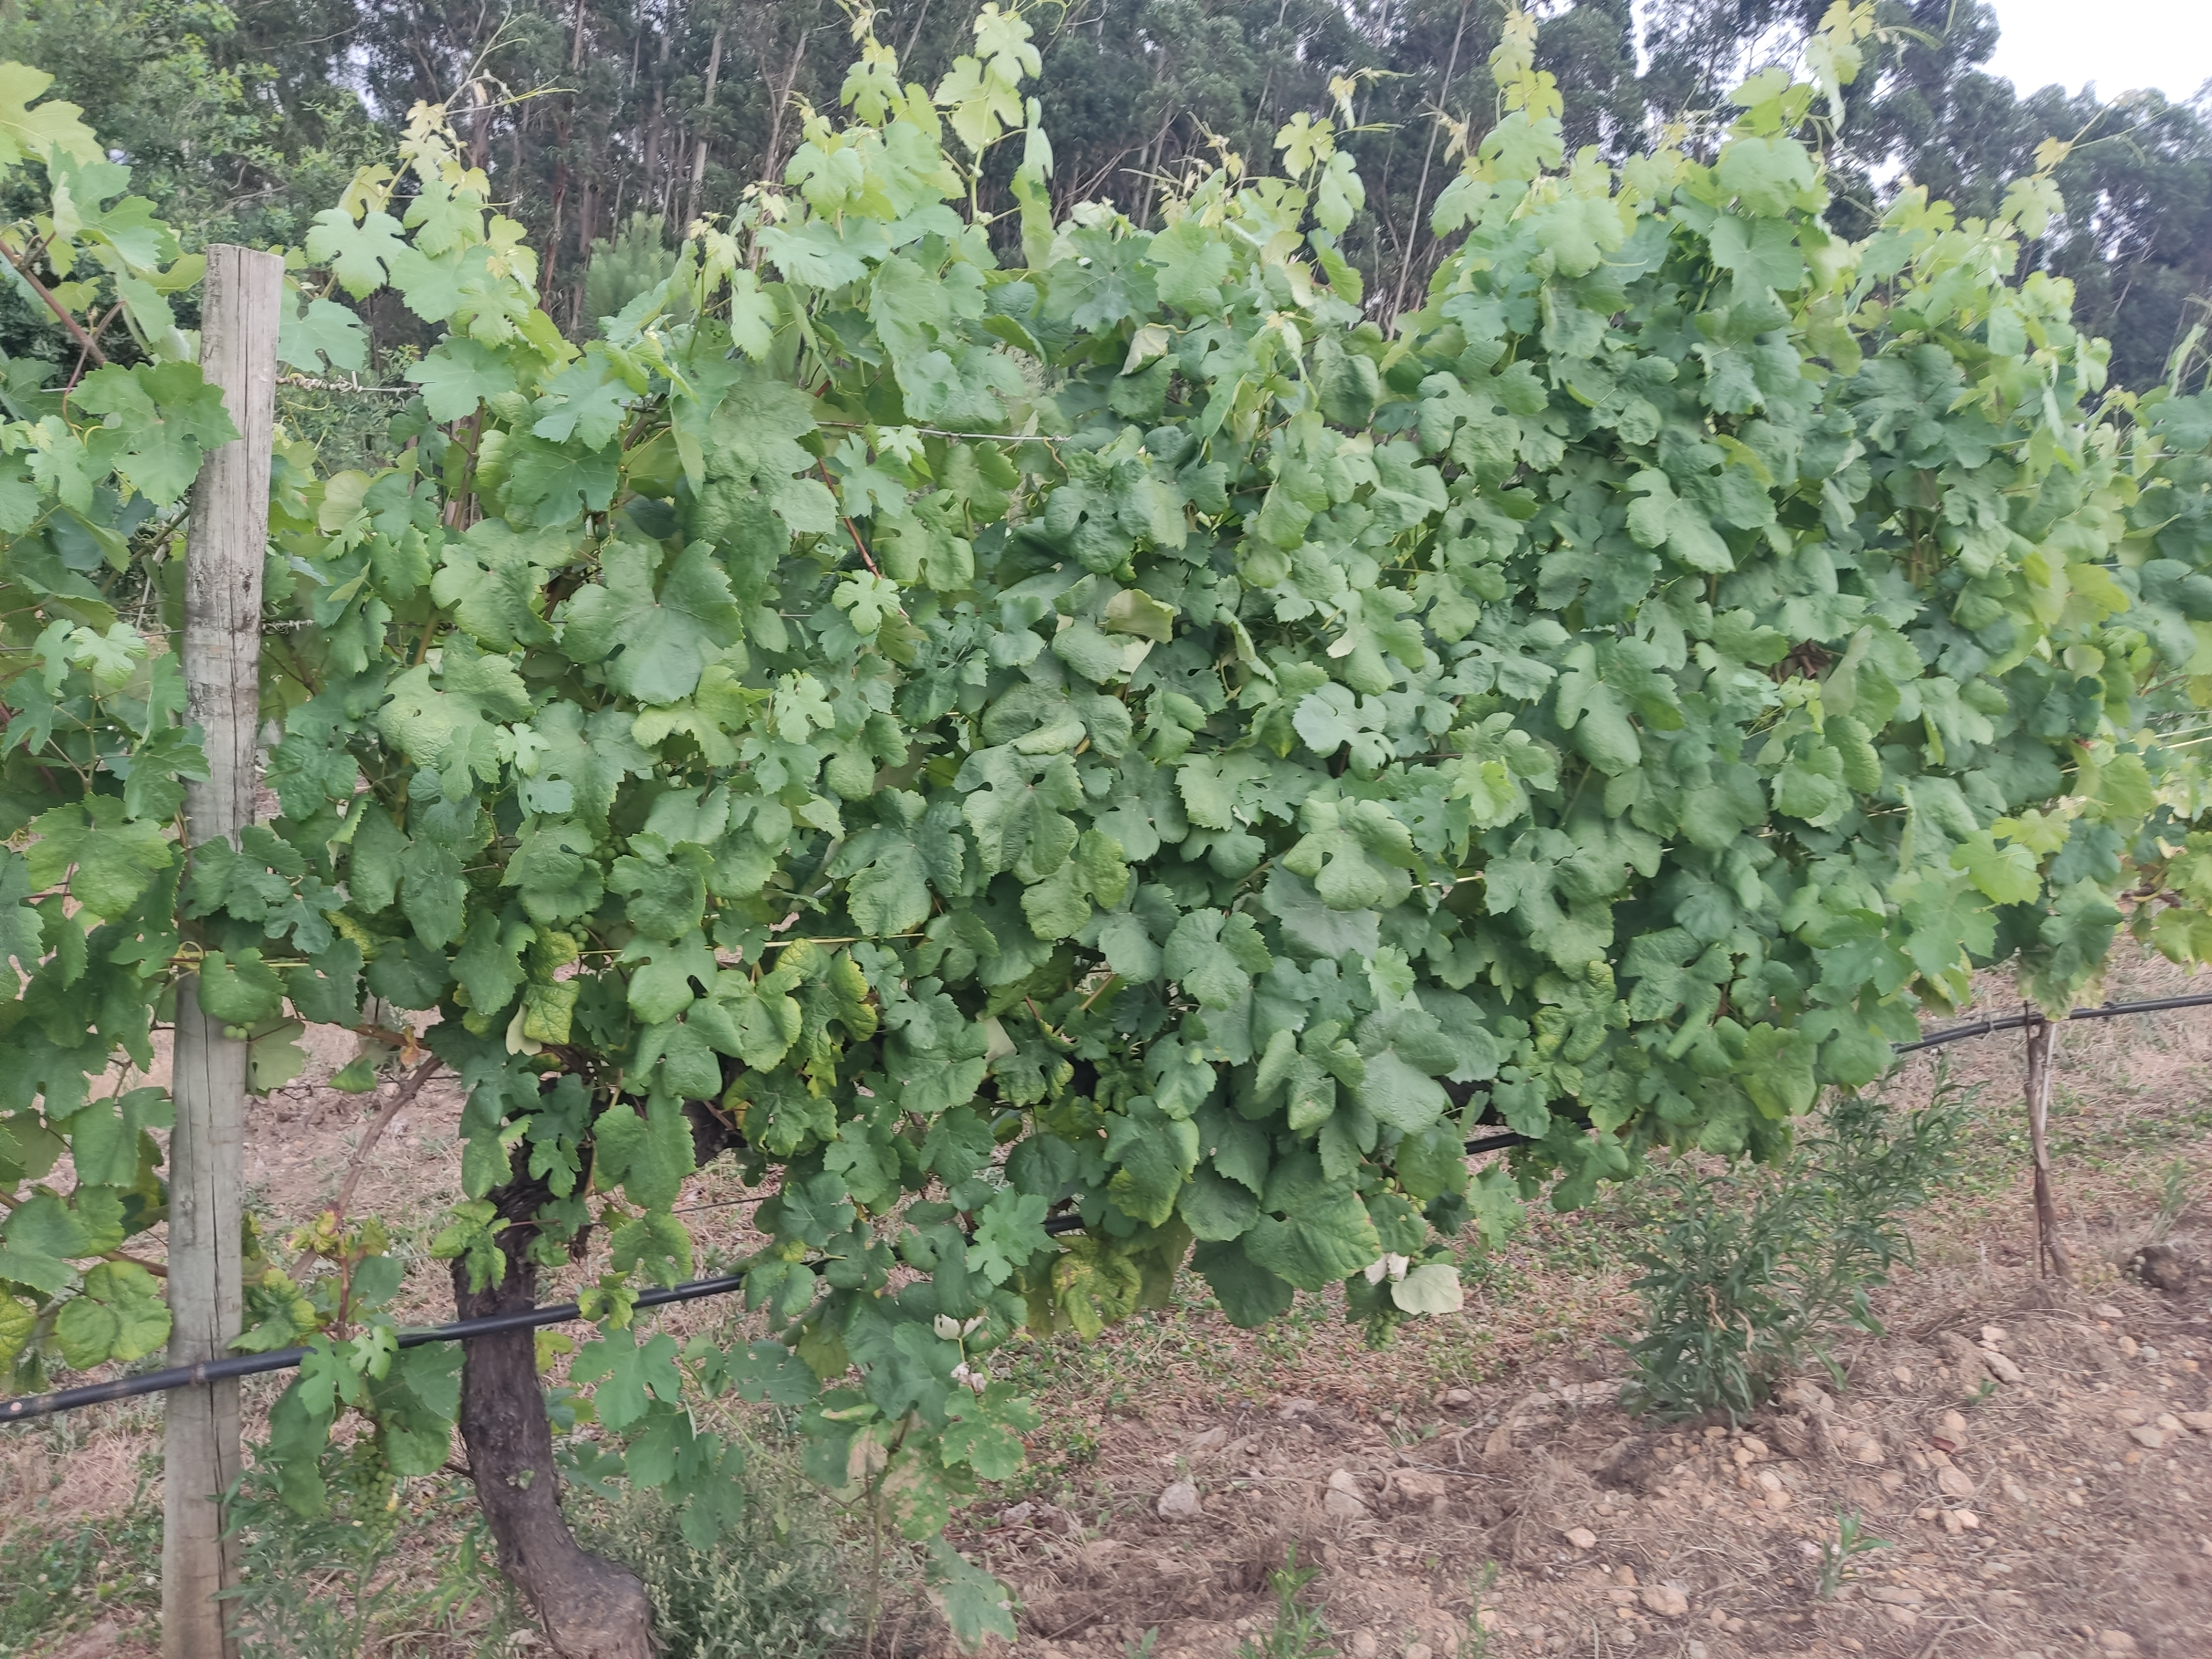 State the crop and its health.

grapevine, not affected by esca disease
